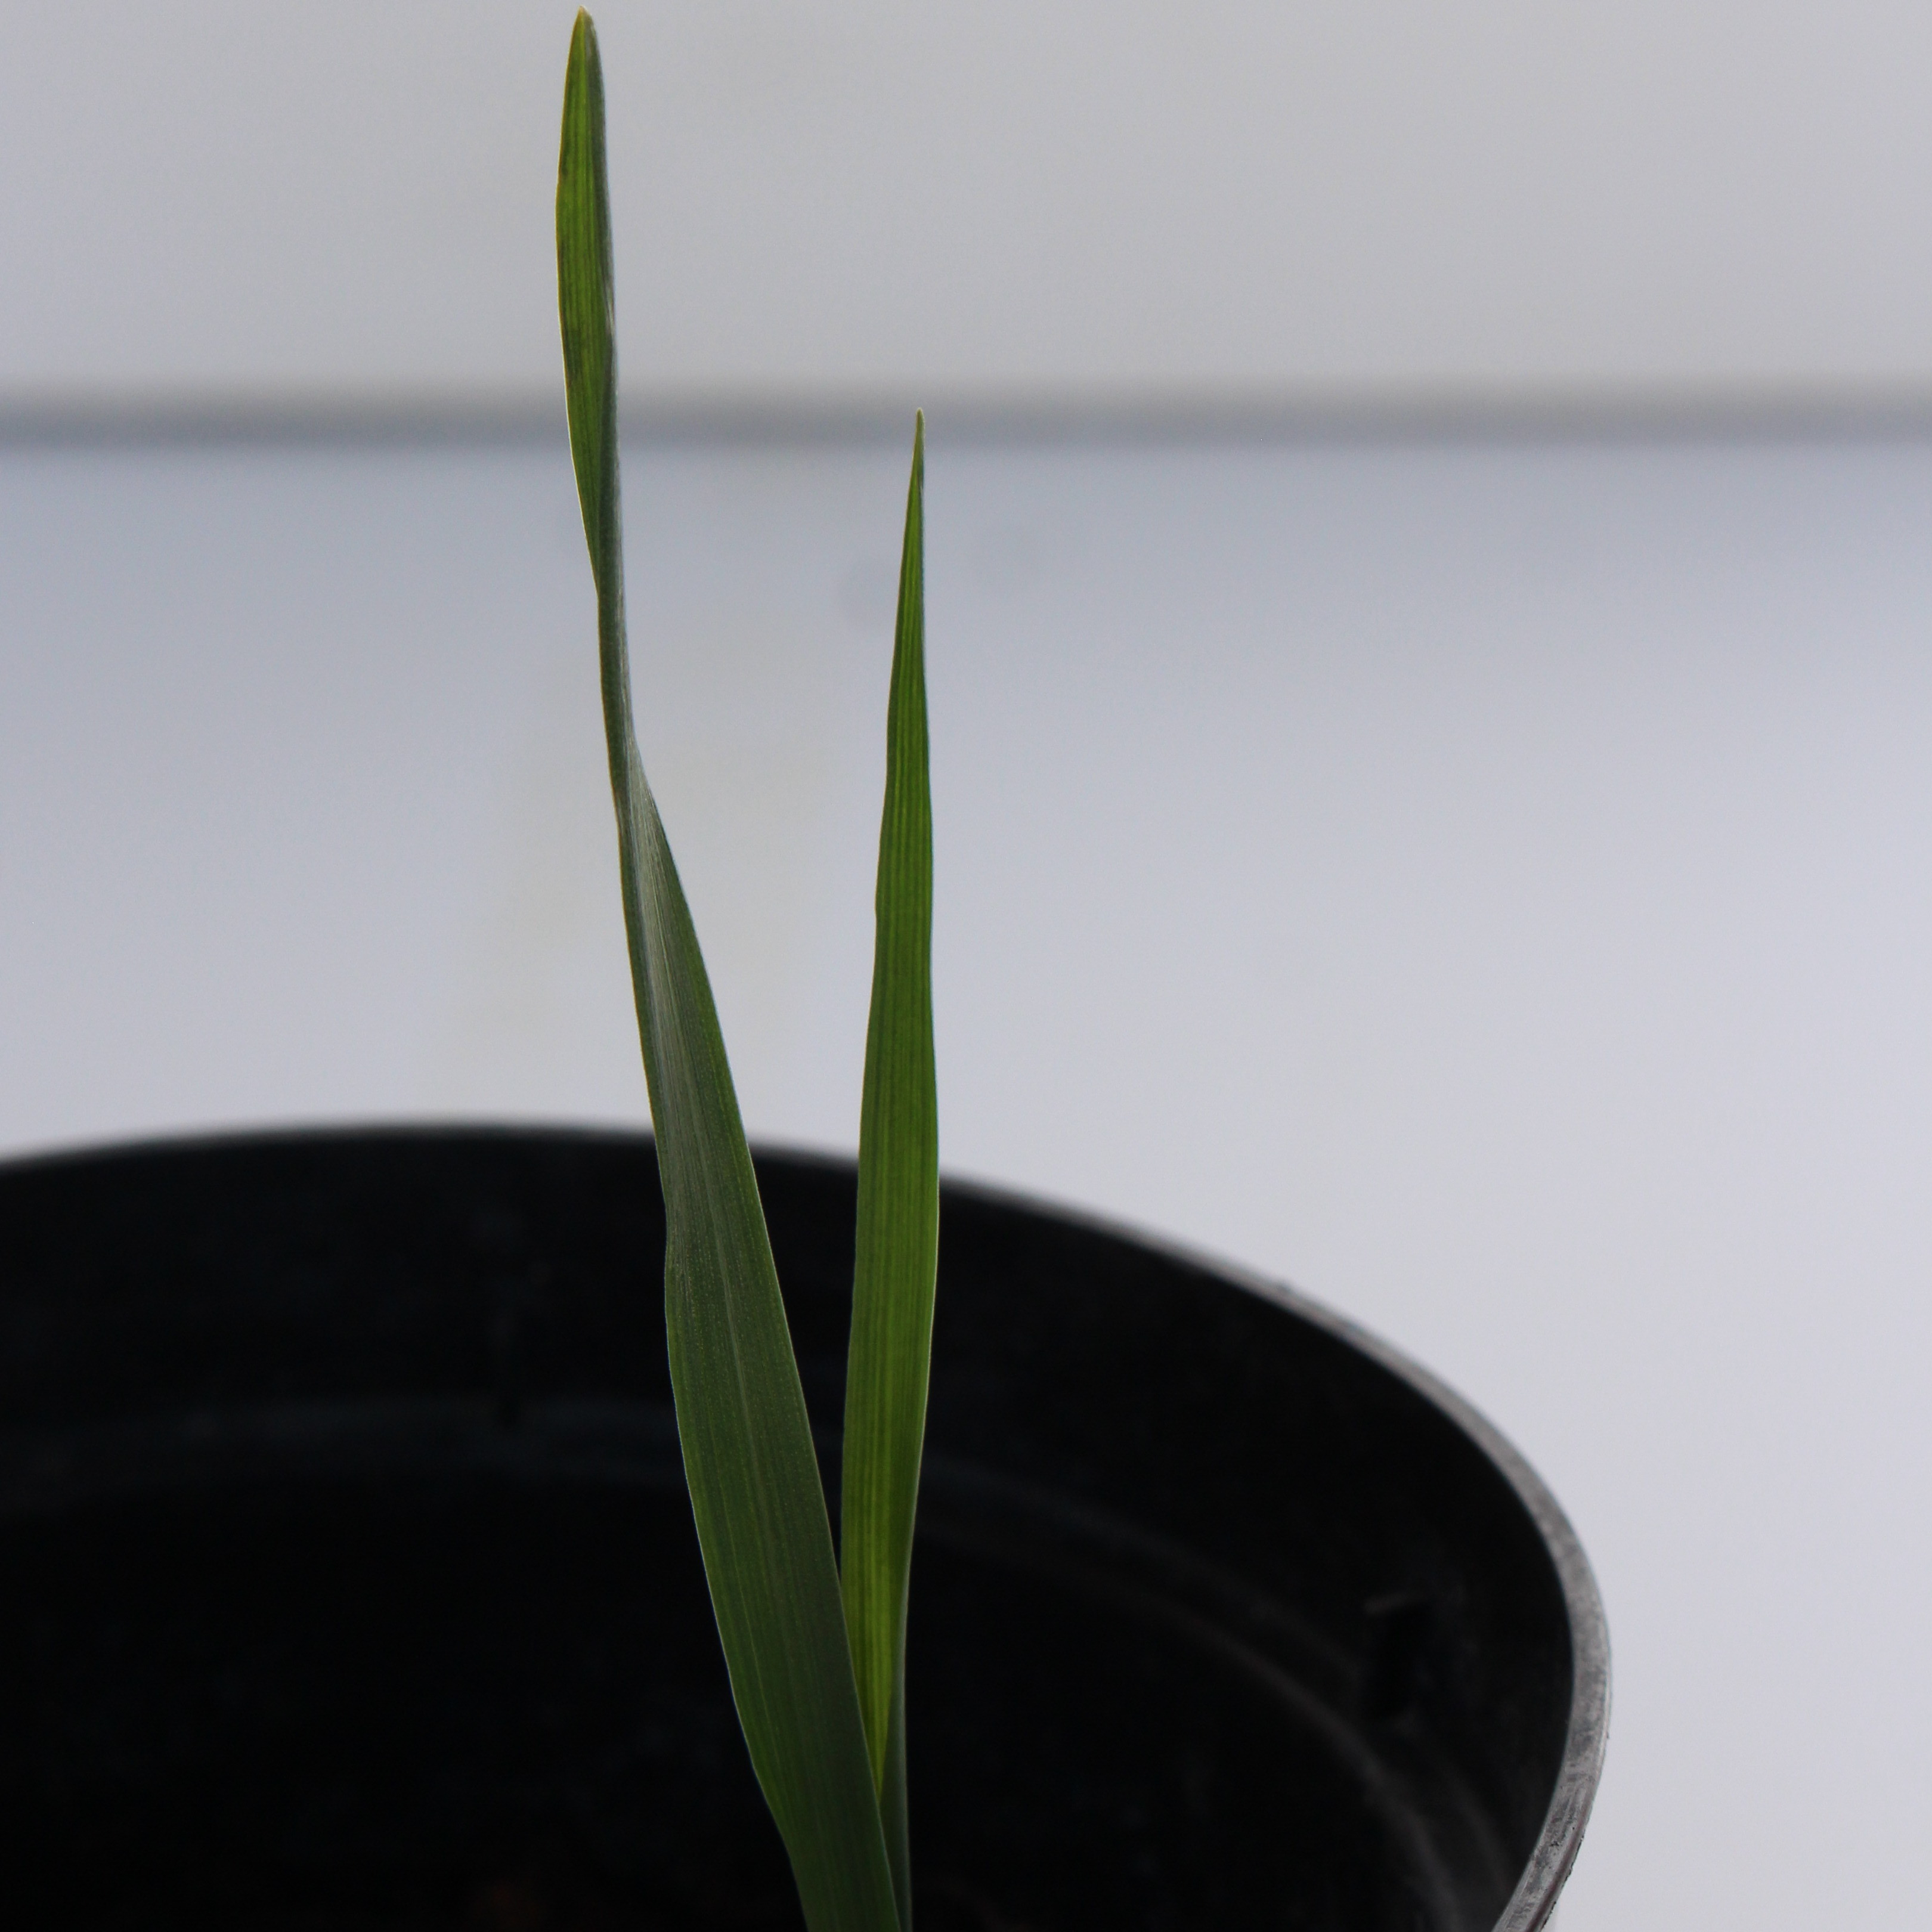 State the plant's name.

Avena sterilis
